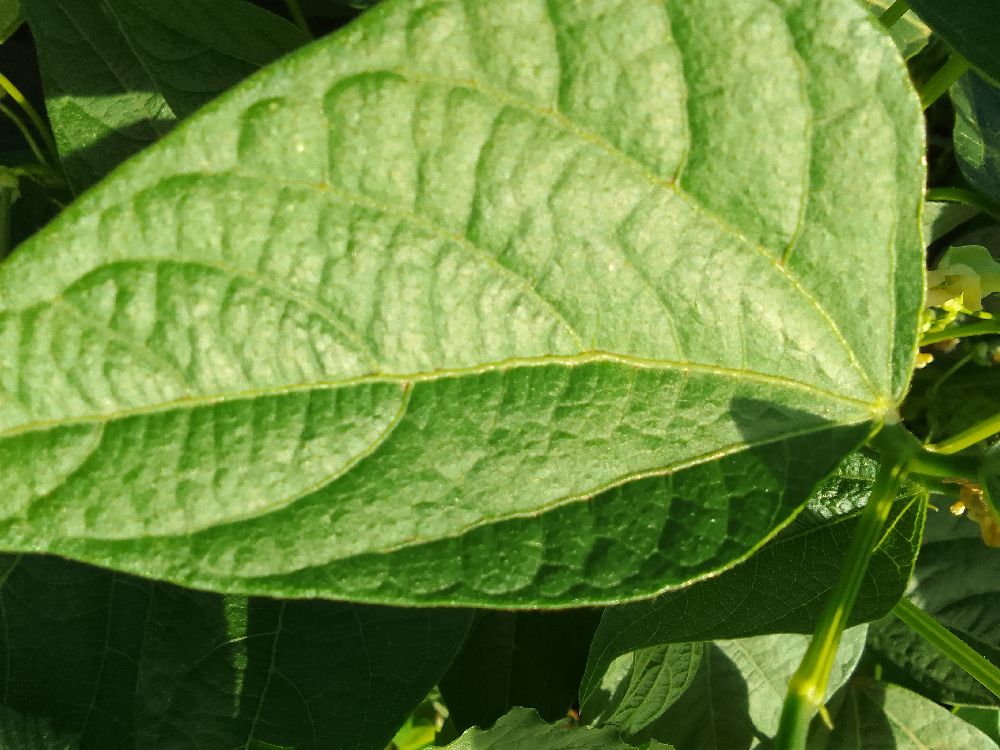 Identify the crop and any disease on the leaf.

common bean, healthy
